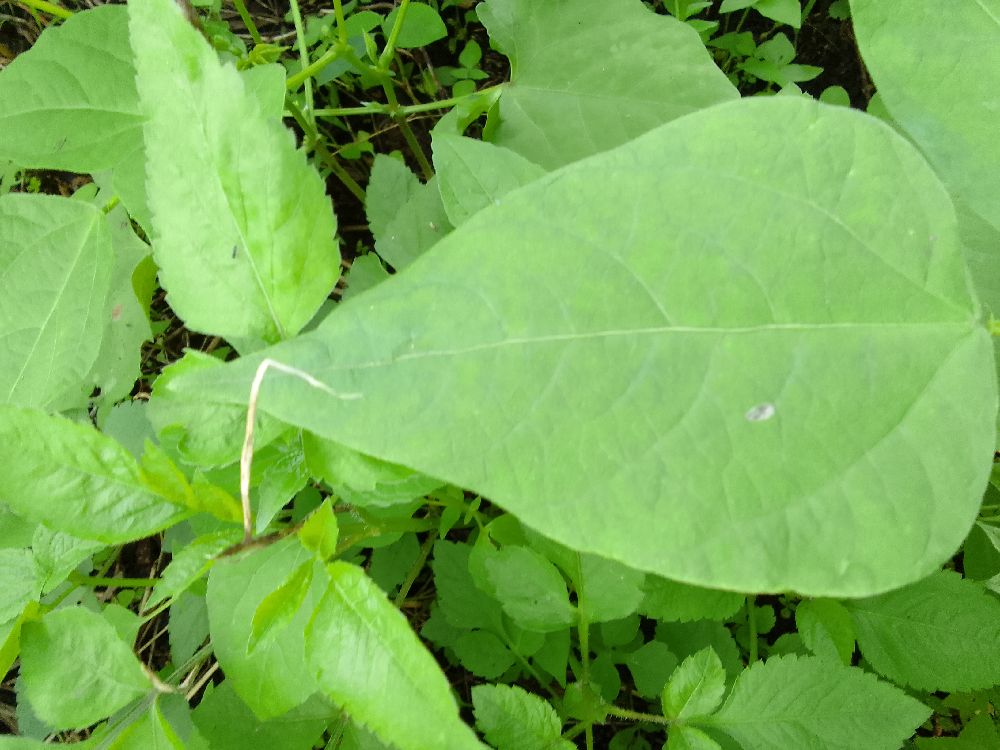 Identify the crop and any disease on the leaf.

common bean, healthy
